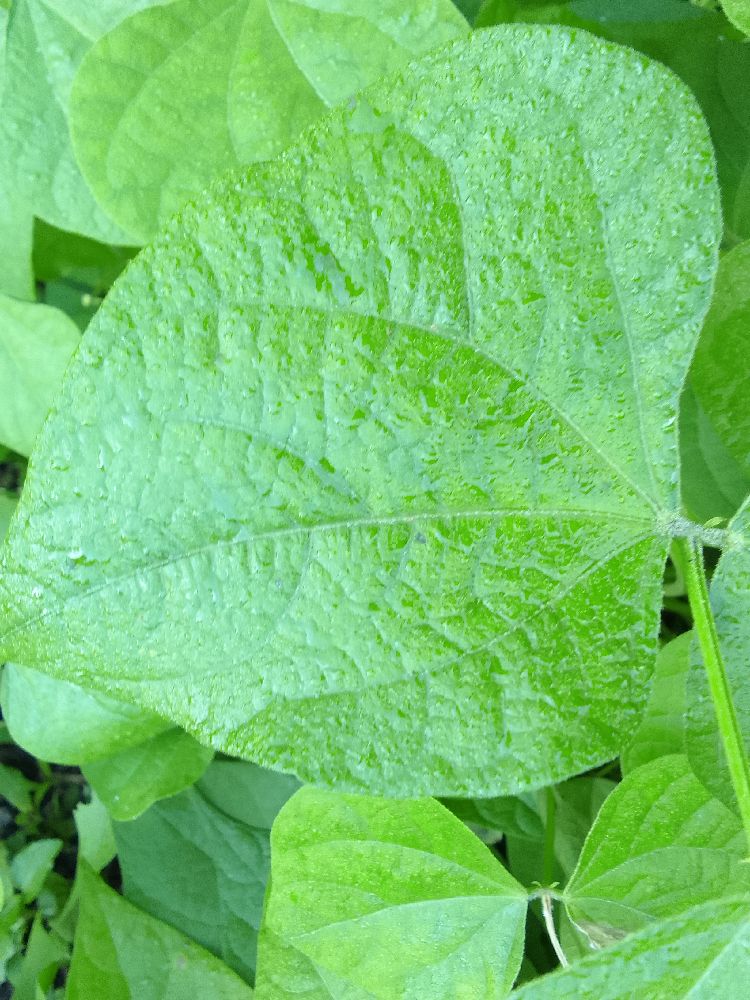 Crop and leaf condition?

common bean, healthy
